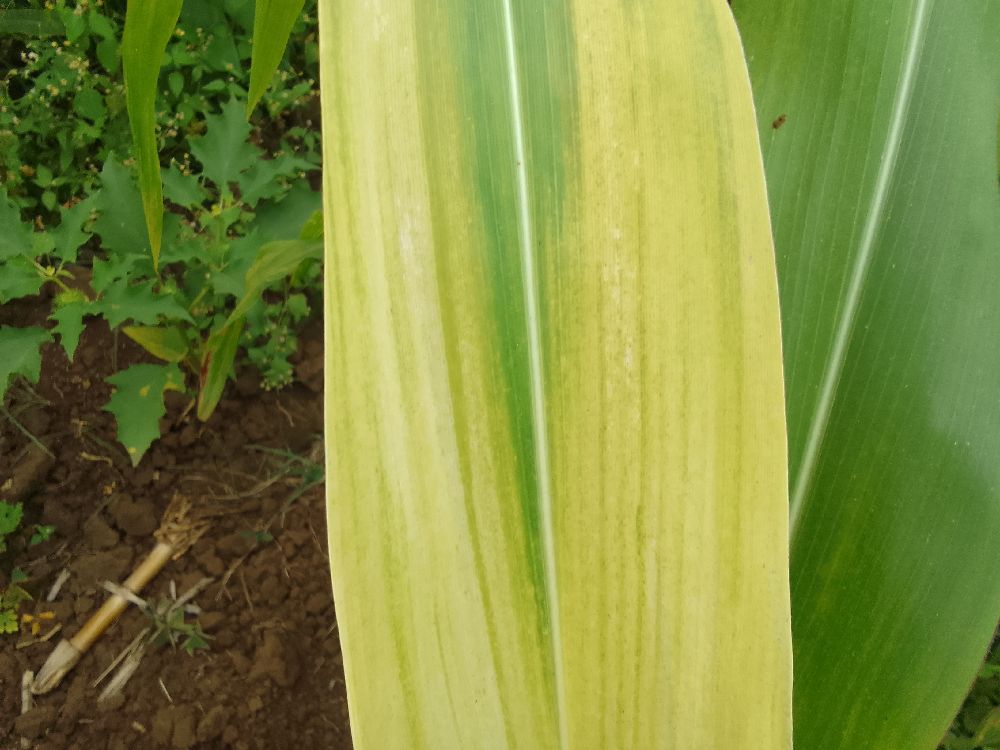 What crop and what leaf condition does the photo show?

maize, maize lethal necrosis
